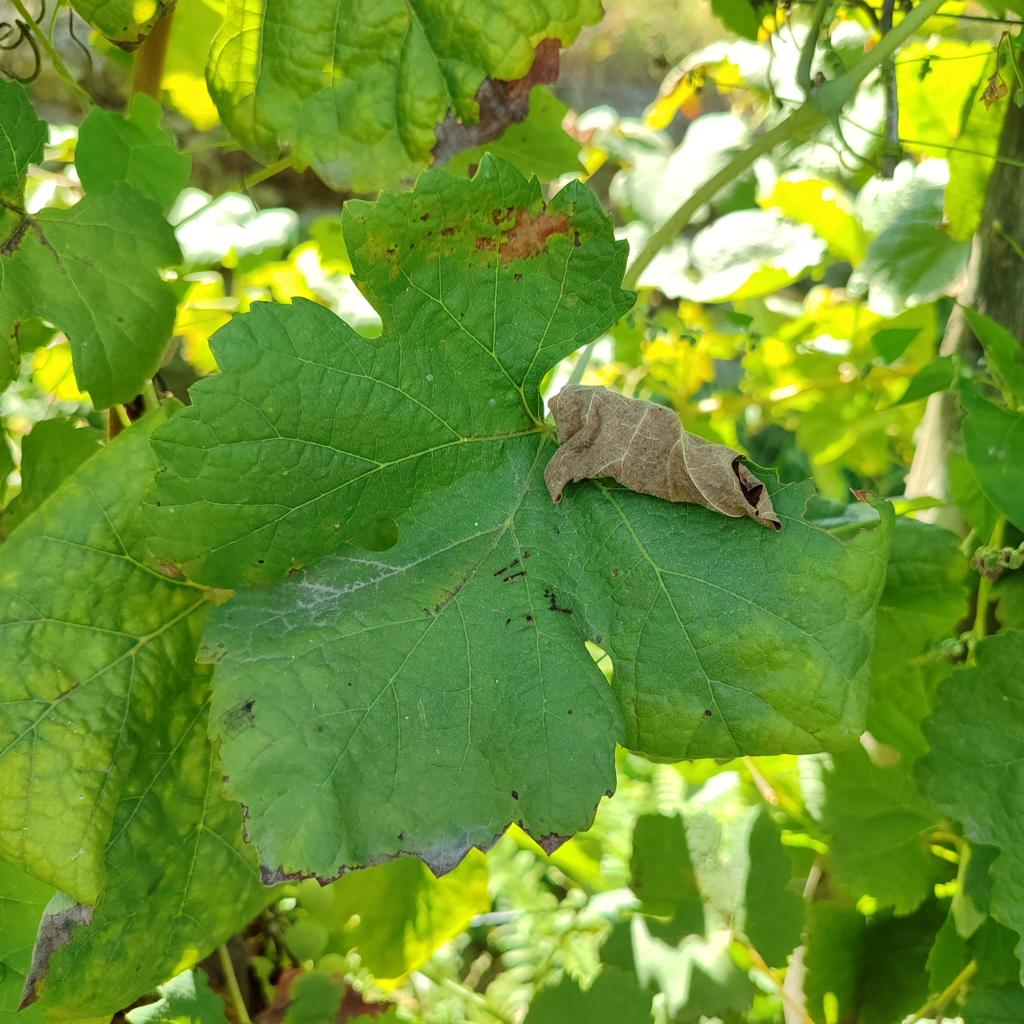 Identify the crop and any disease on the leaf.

grapevine, downy mildew
